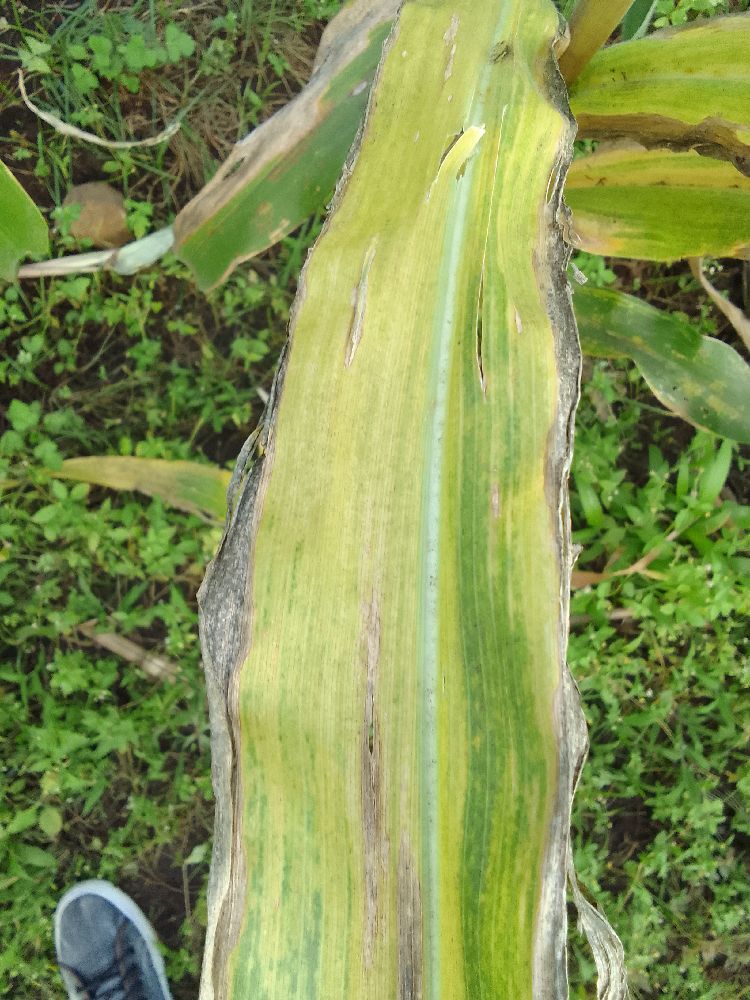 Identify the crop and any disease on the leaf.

maize, maize lethal necrosis
